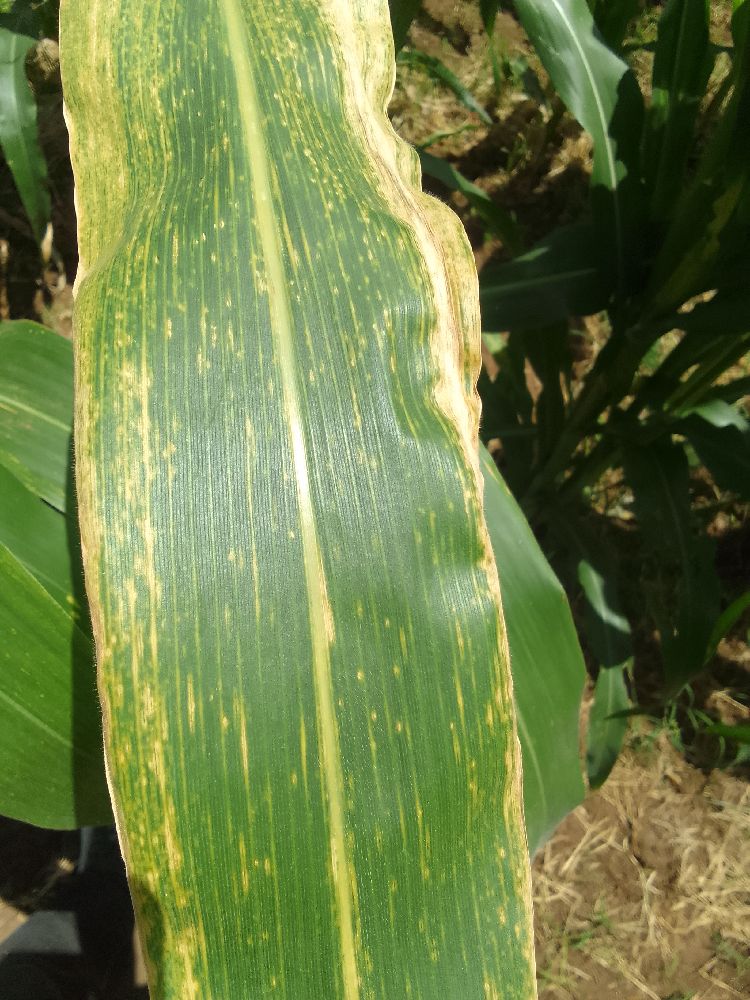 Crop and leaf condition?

maize, maize lethal necrosis
